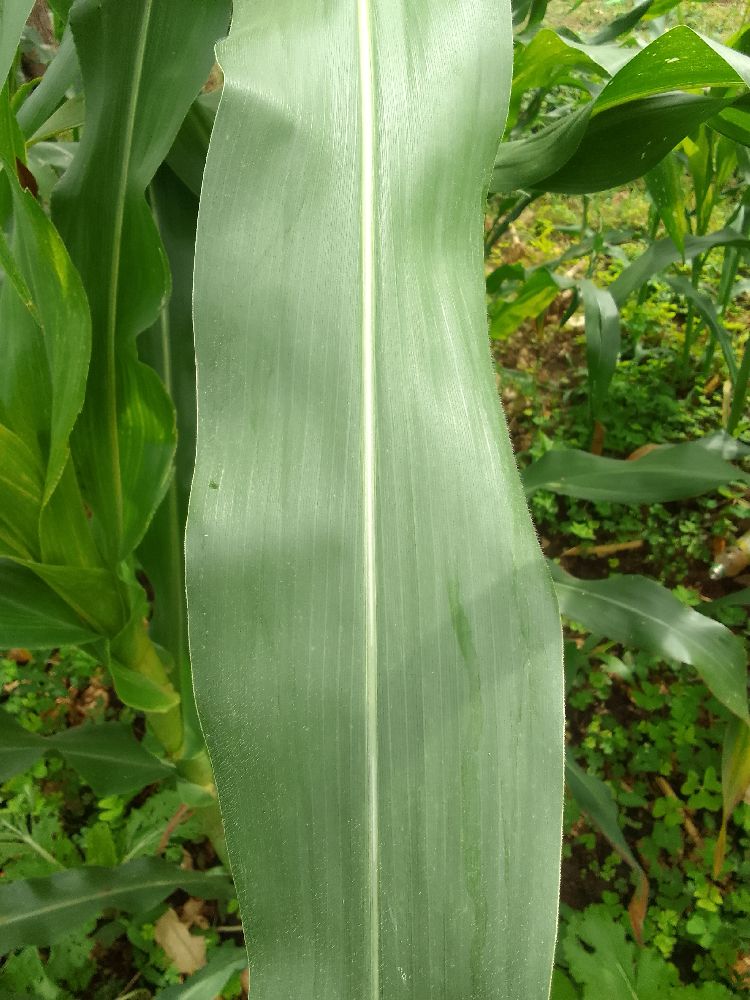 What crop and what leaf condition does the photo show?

maize, healthy
